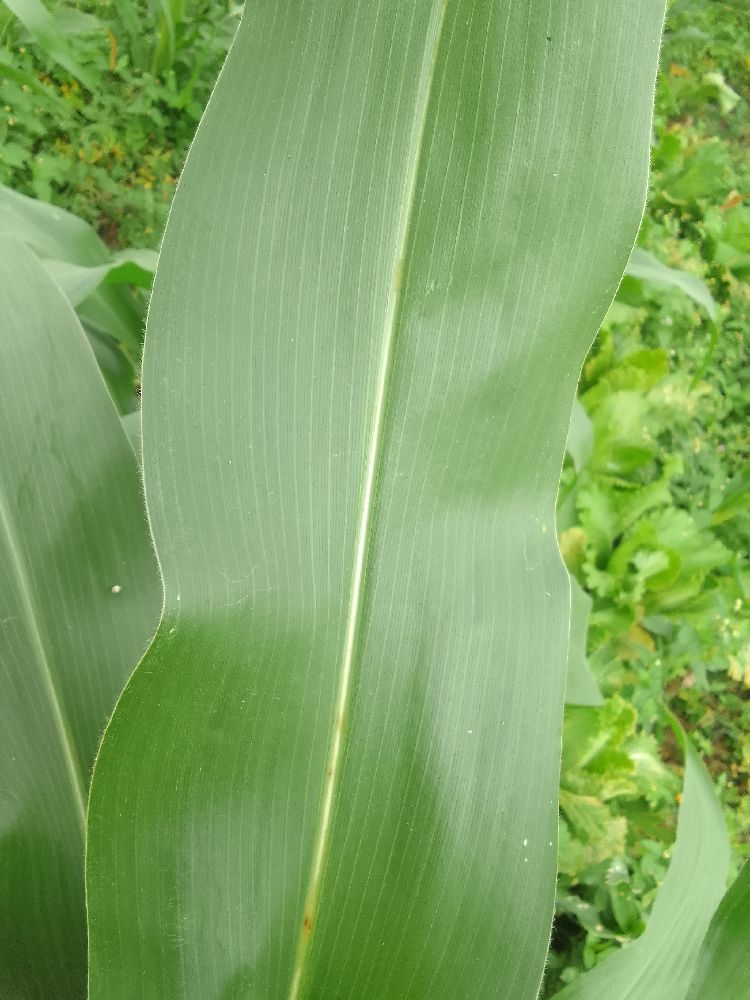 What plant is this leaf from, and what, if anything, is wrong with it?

maize, healthy
